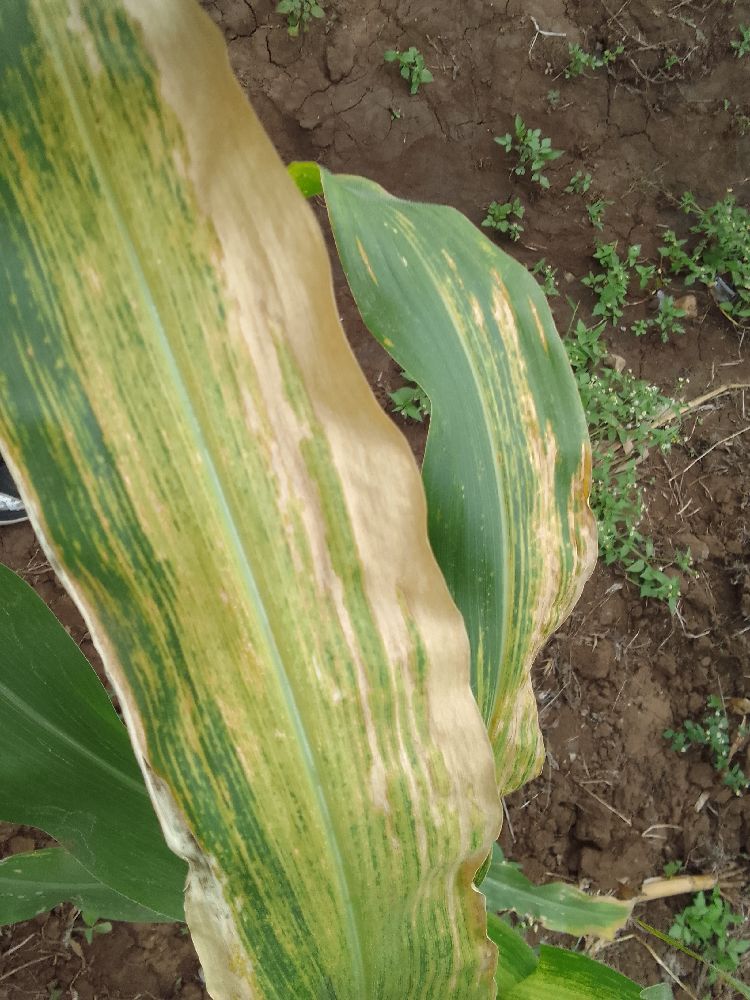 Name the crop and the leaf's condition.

maize, maize lethal necrosis
